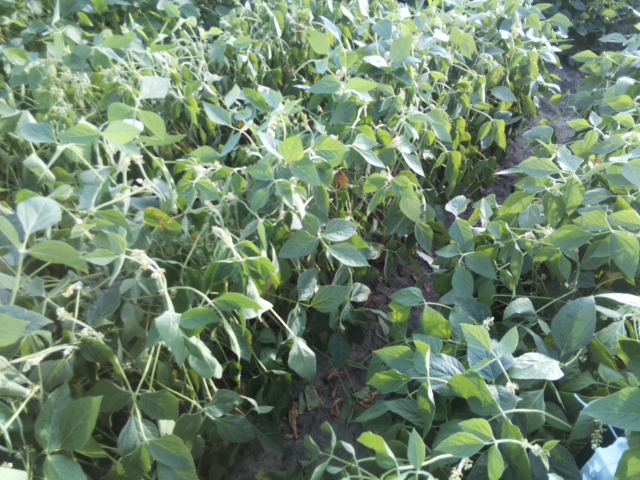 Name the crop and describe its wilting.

soybean, moderate turgor loss in upper canopy
